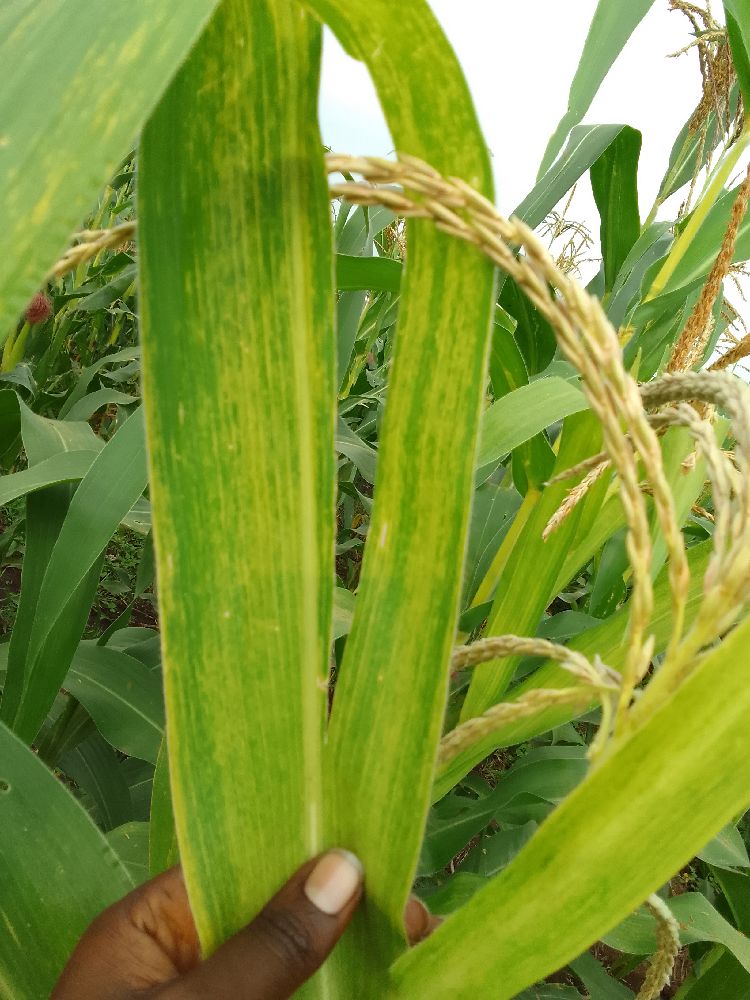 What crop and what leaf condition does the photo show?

maize, maize lethal necrosis
